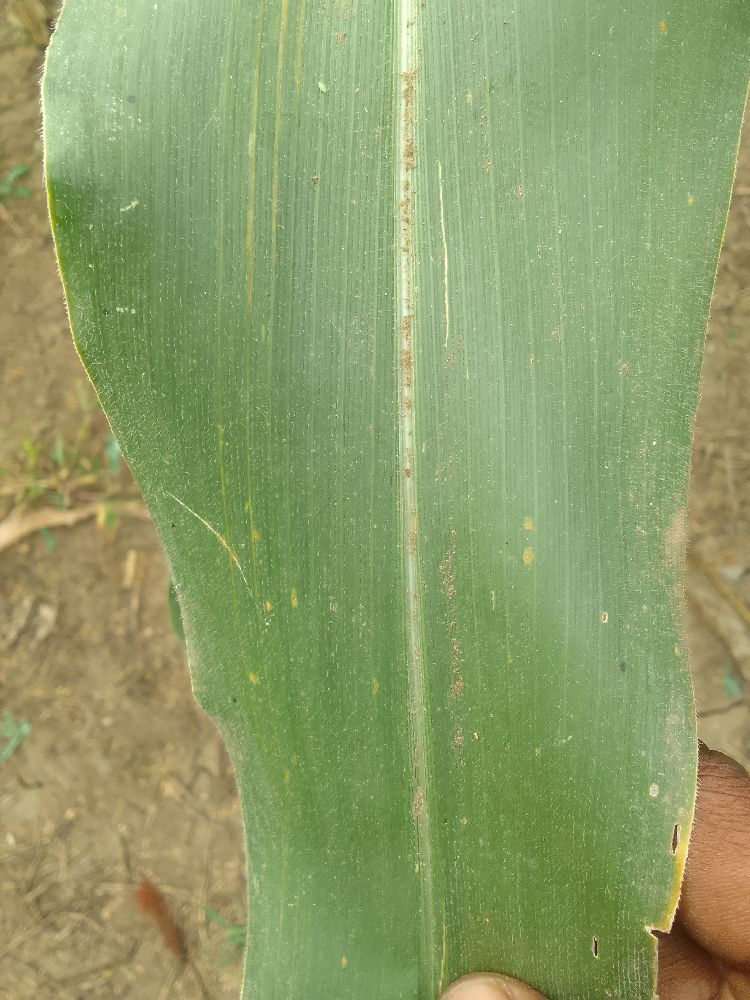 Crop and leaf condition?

maize, healthy
